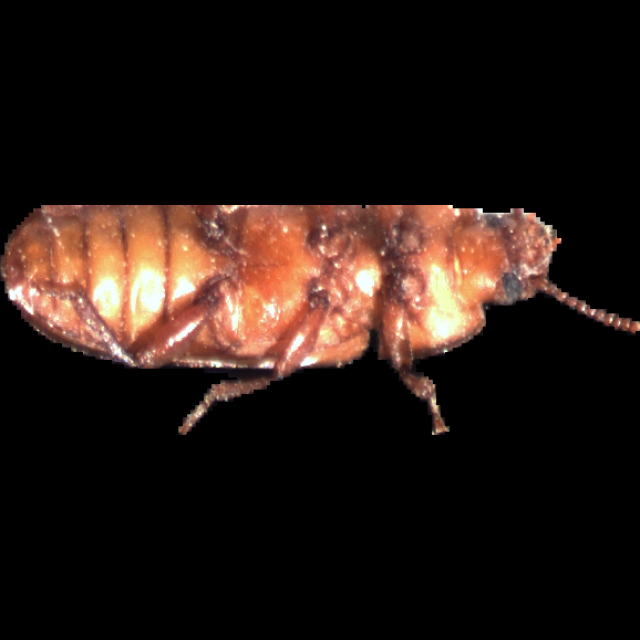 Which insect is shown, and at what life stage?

mealworm beetle
